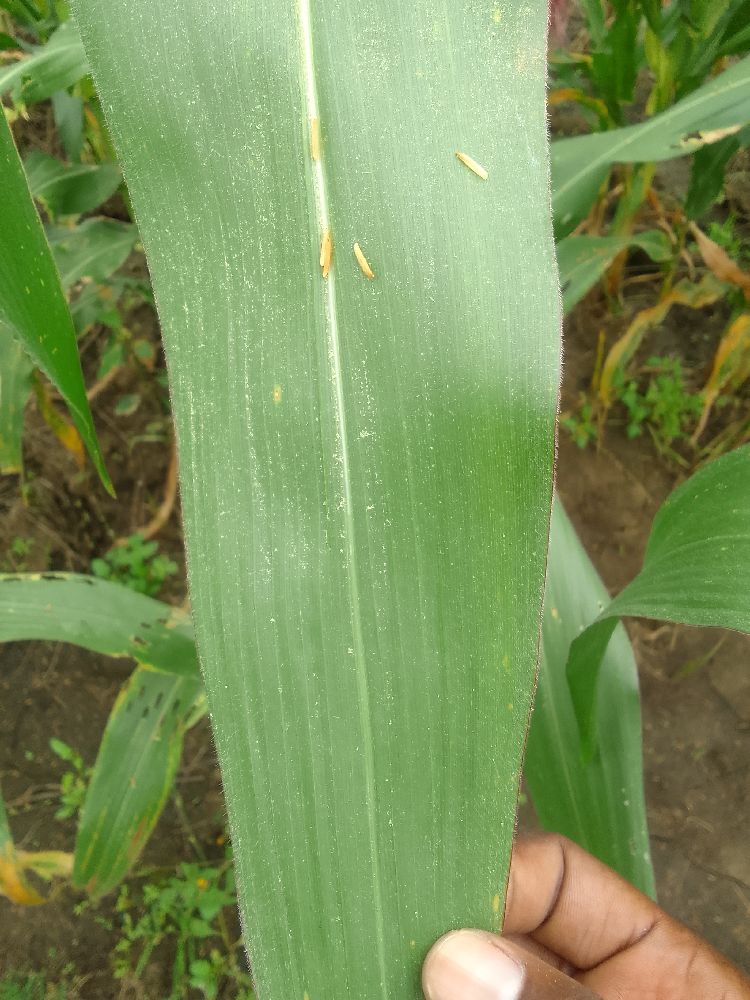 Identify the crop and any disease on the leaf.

maize, healthy
